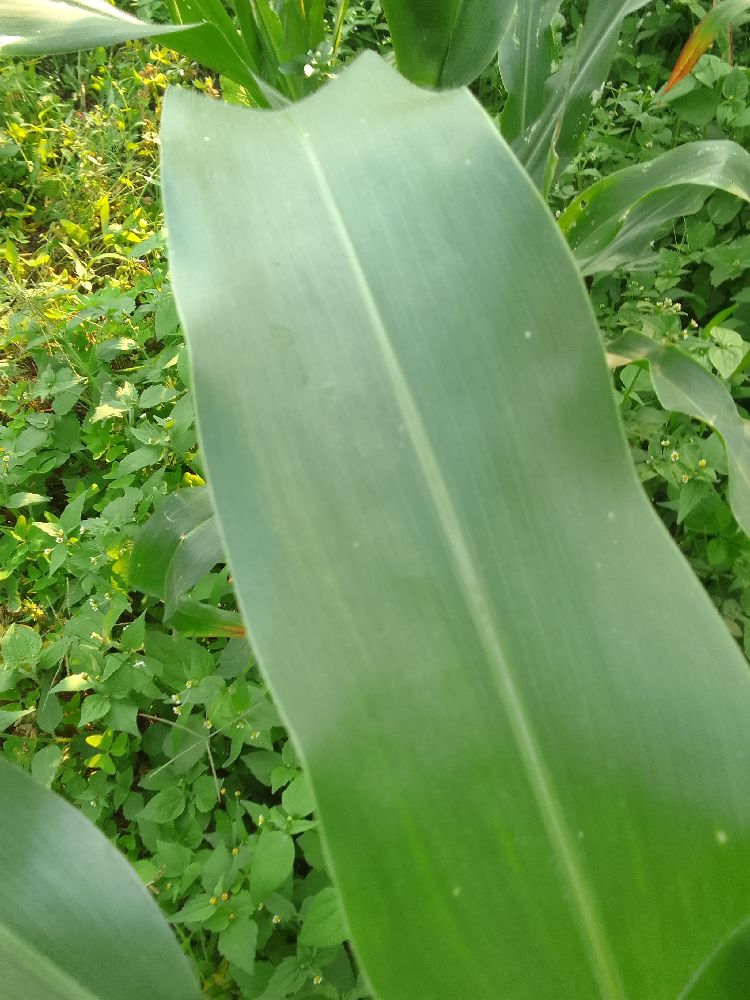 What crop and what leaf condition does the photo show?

maize, healthy
